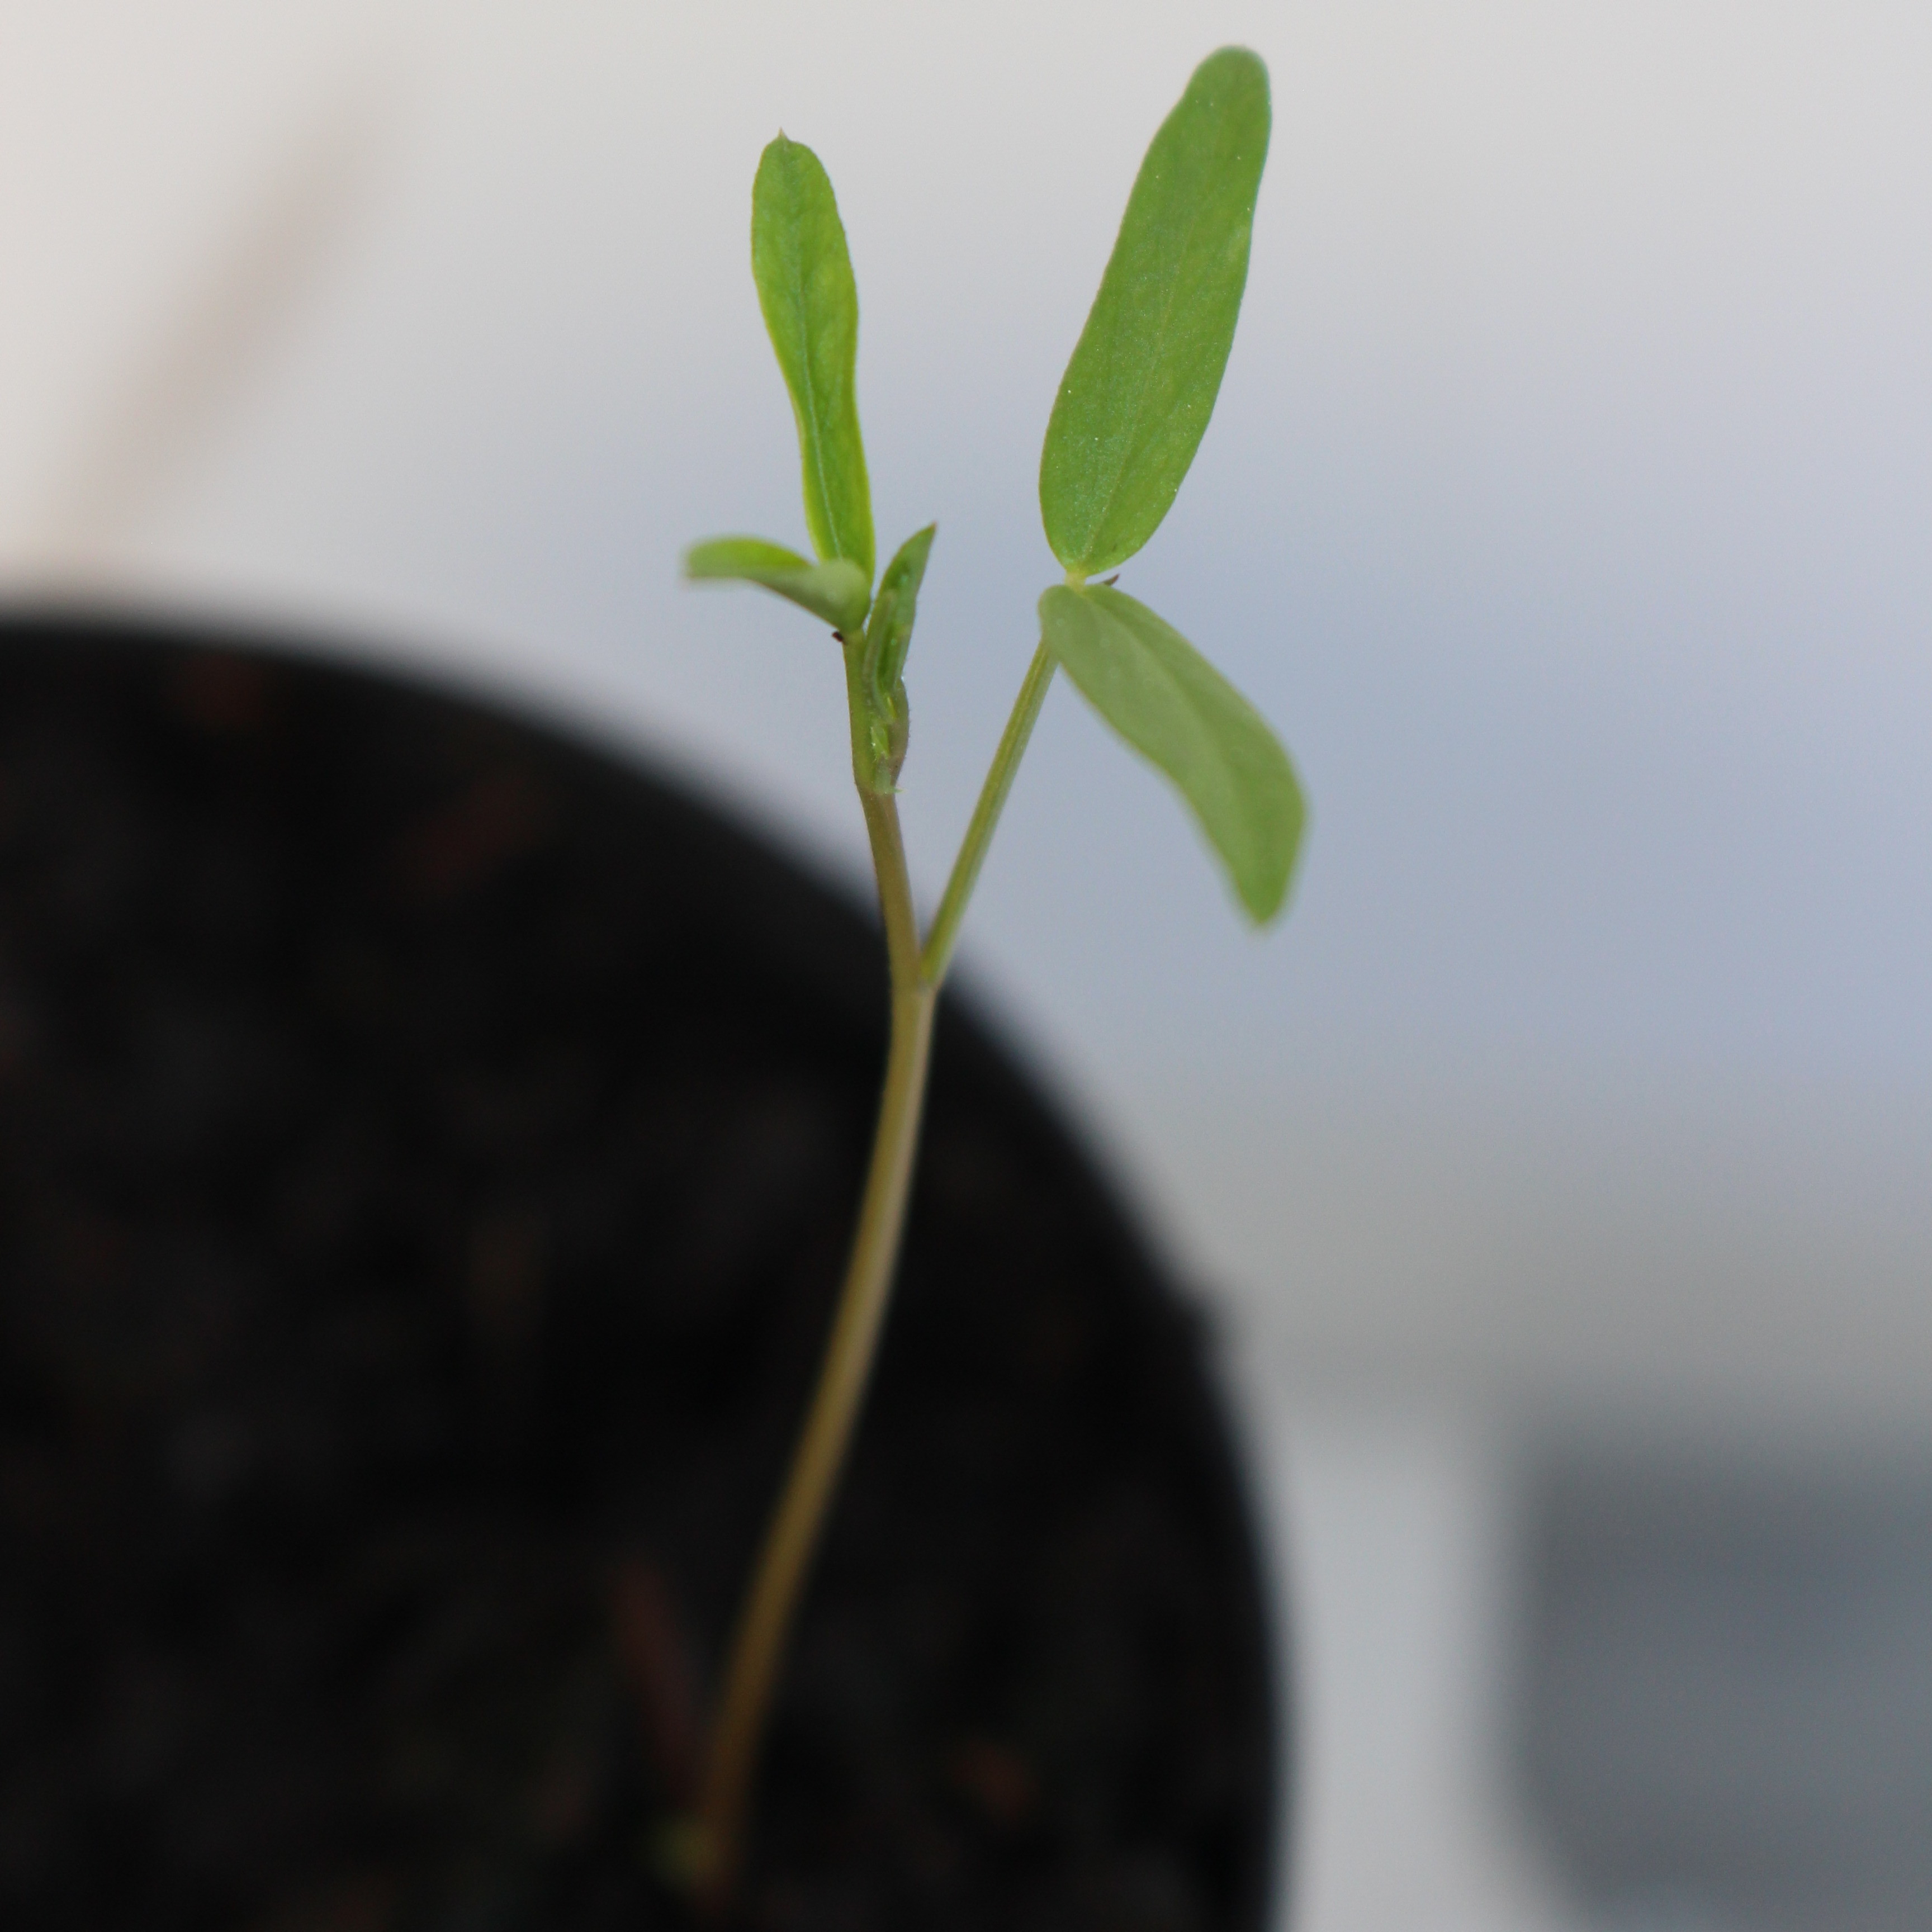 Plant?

Vicia sativa
